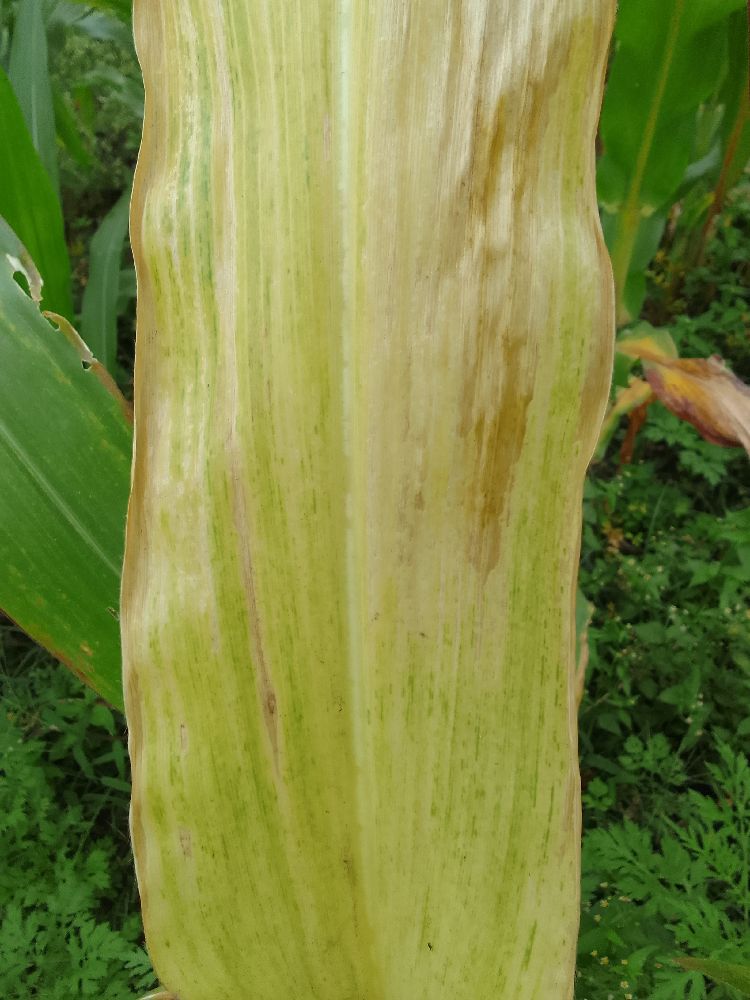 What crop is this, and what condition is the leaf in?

maize, maize lethal necrosis
